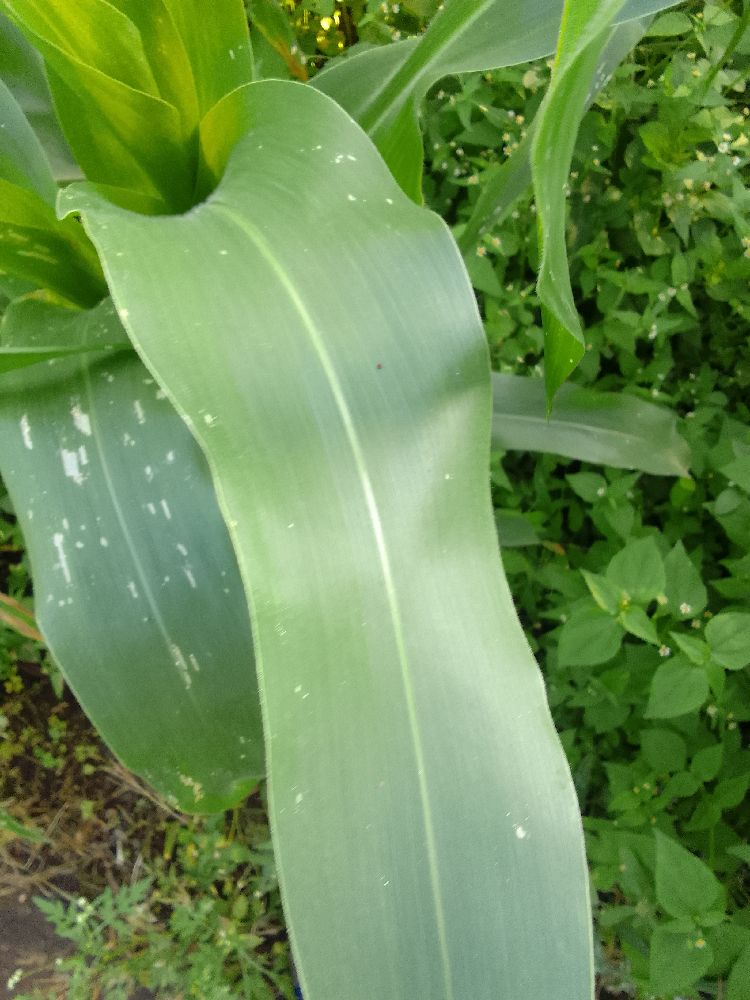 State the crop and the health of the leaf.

maize, healthy
